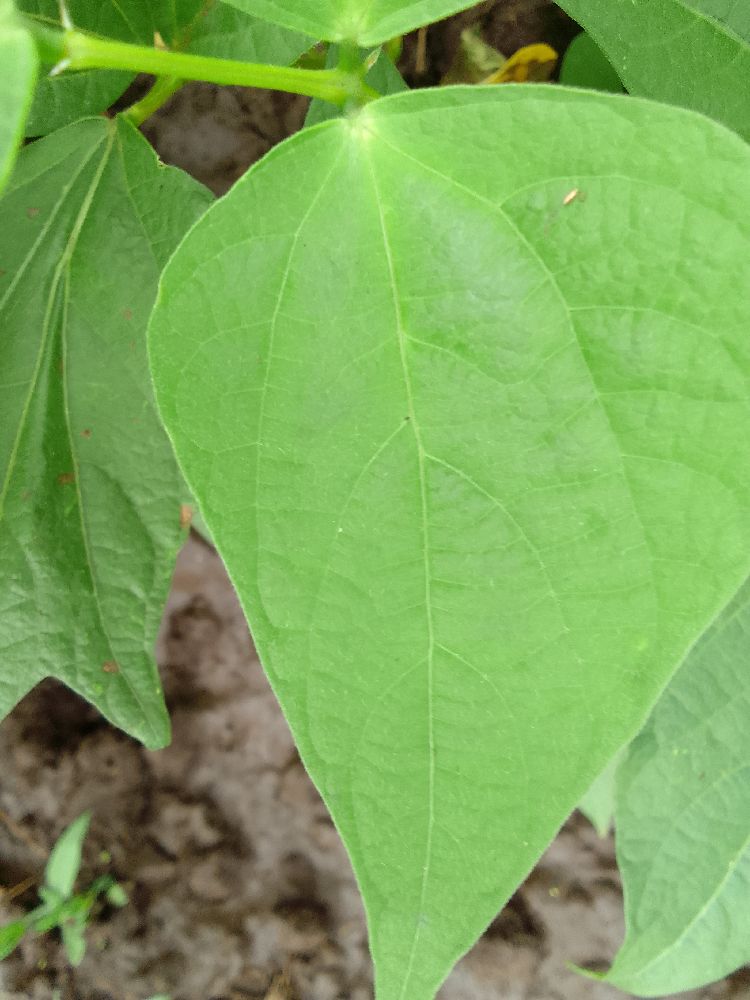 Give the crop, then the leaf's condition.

common bean, healthy
